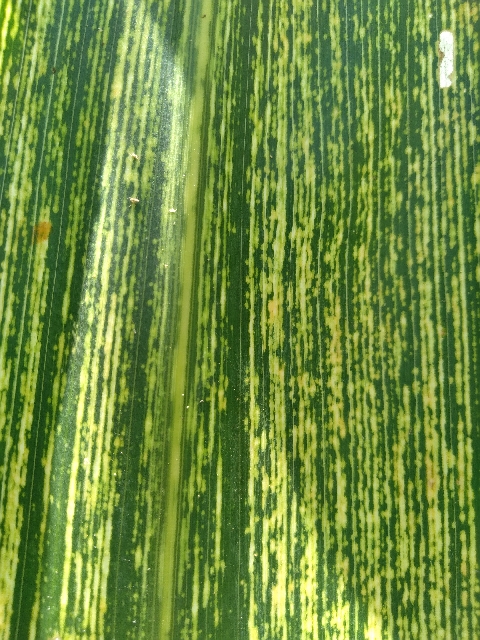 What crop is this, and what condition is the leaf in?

maize, maize streak virus
